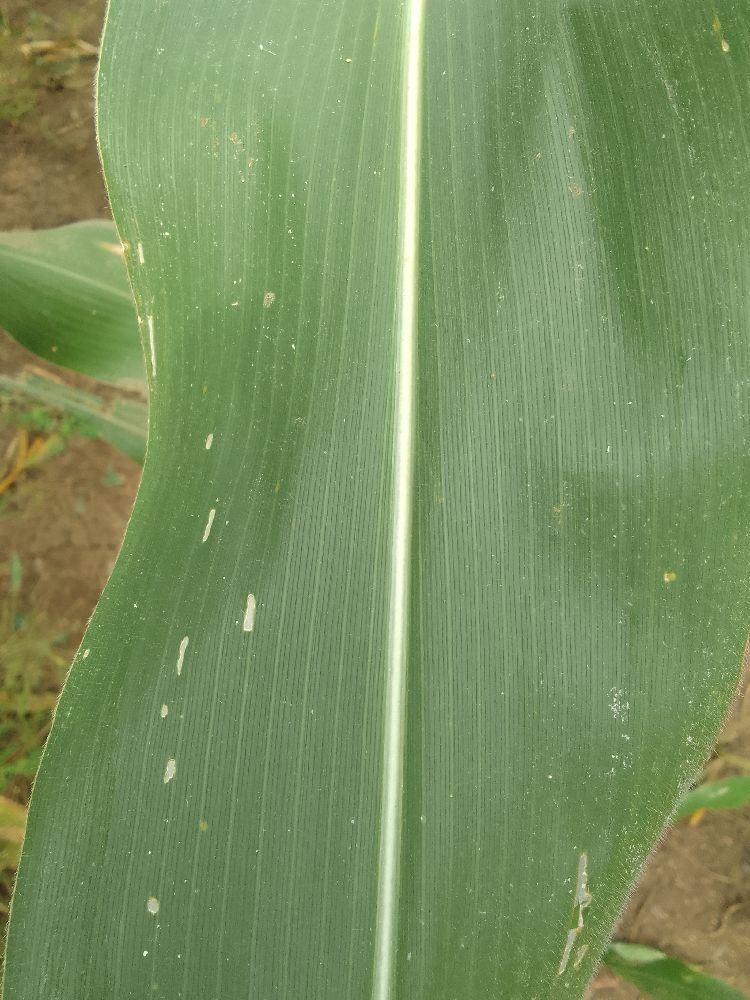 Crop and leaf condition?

maize, healthy
